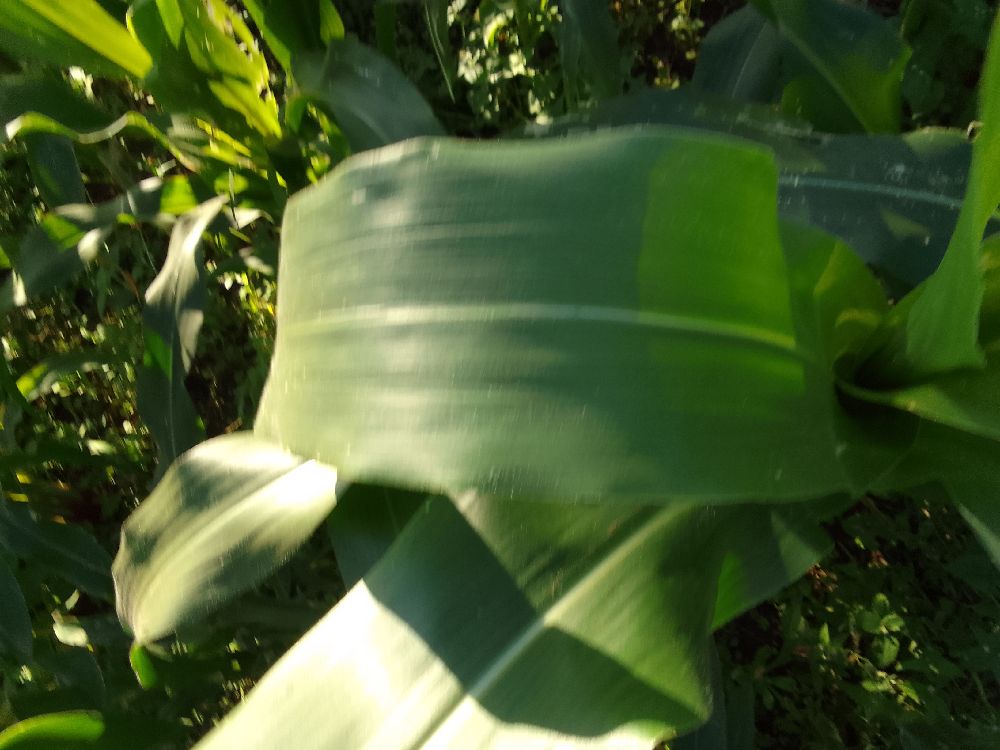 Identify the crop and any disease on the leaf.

maize, healthy
